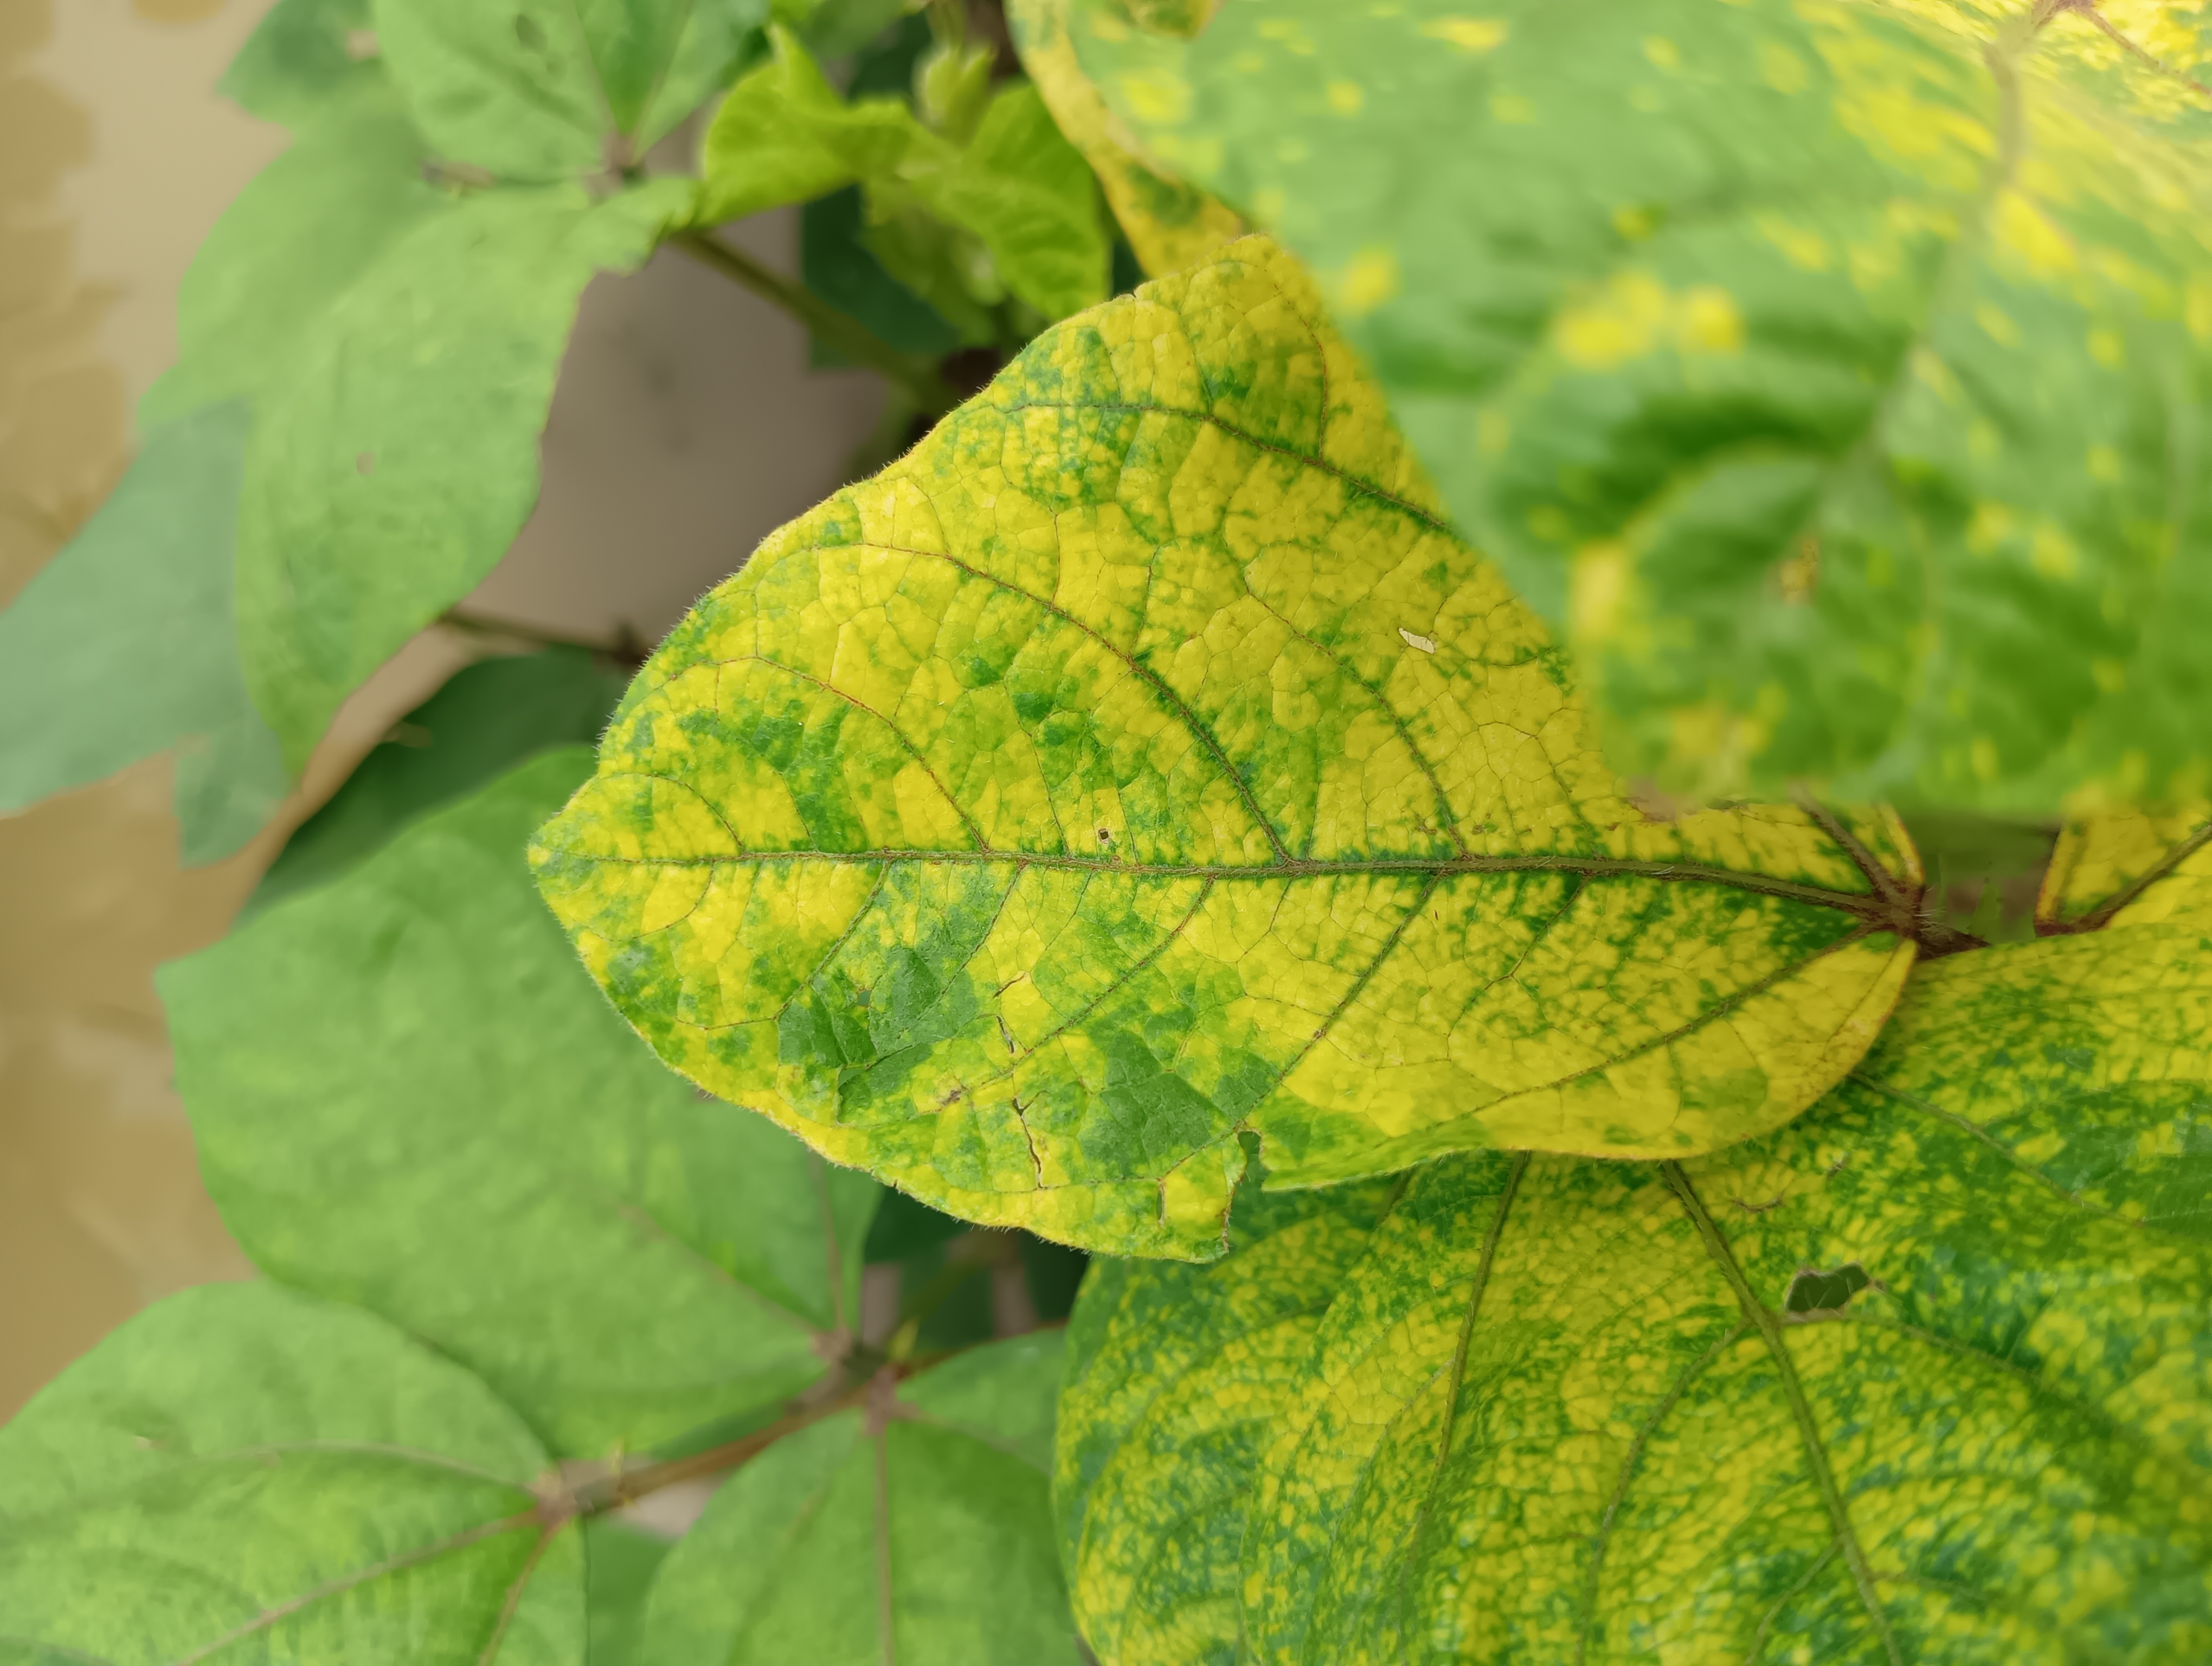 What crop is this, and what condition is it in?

mungbean, yellow mosaic
